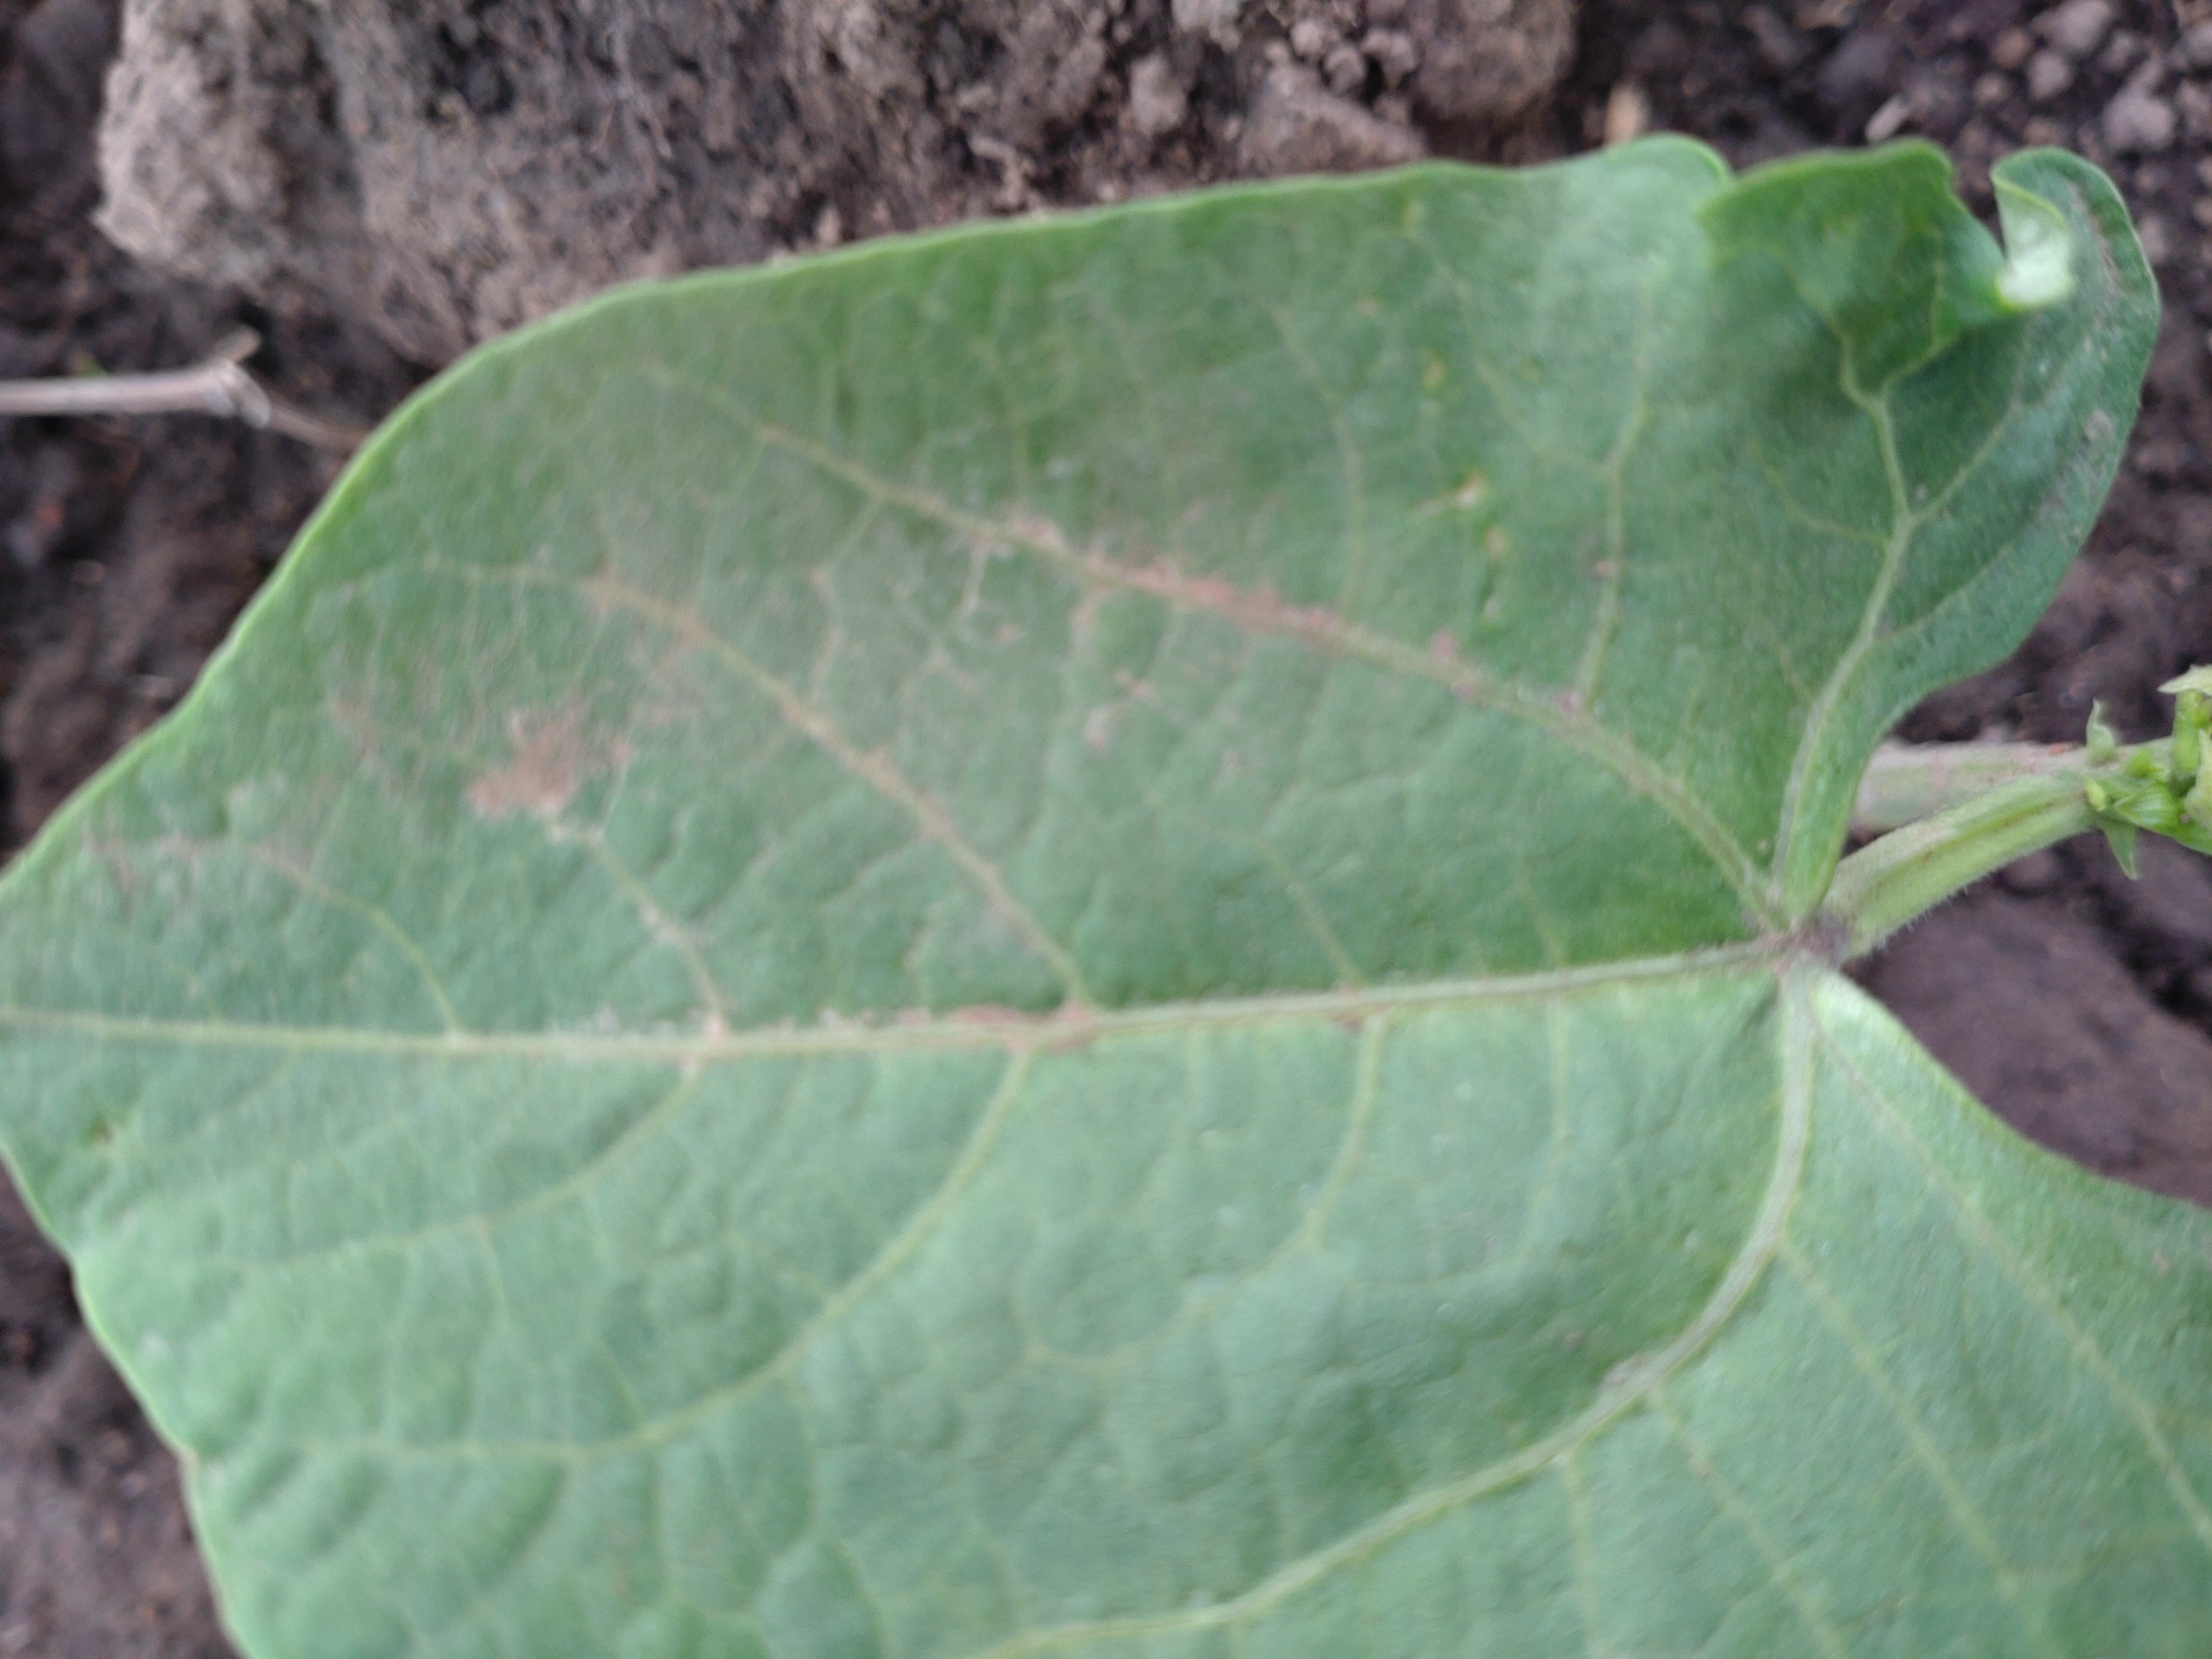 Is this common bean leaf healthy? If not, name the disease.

healthy
